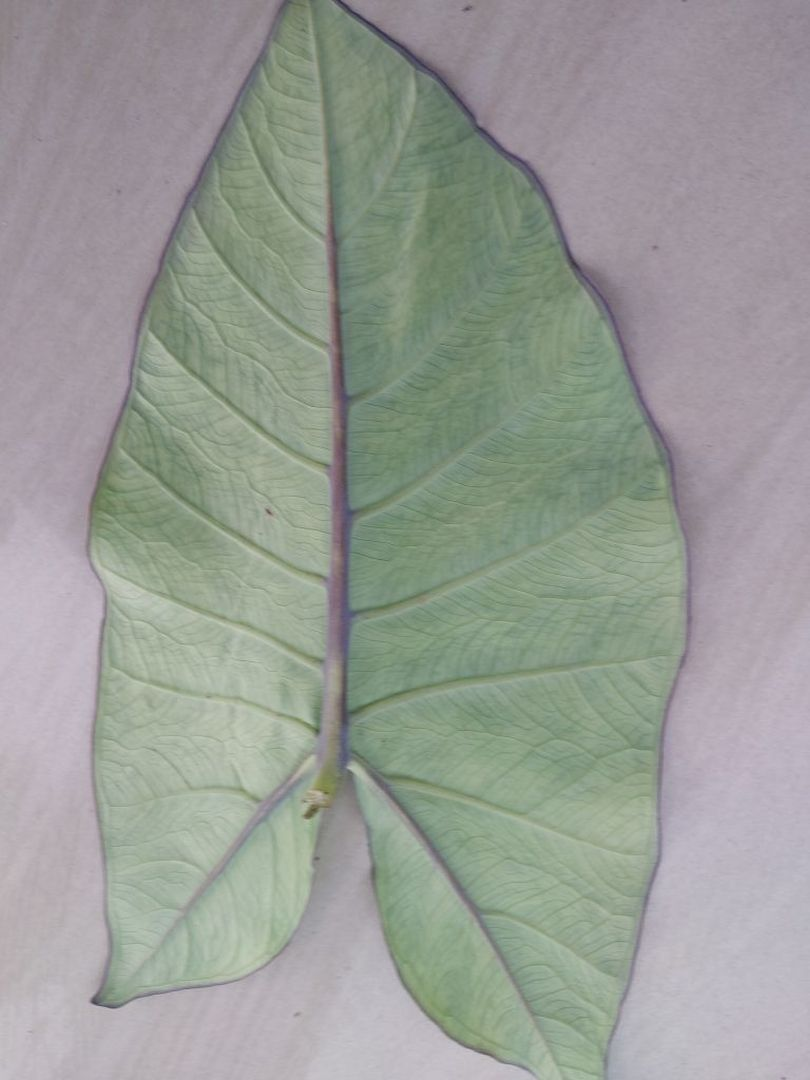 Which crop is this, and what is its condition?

taro, mosaic
